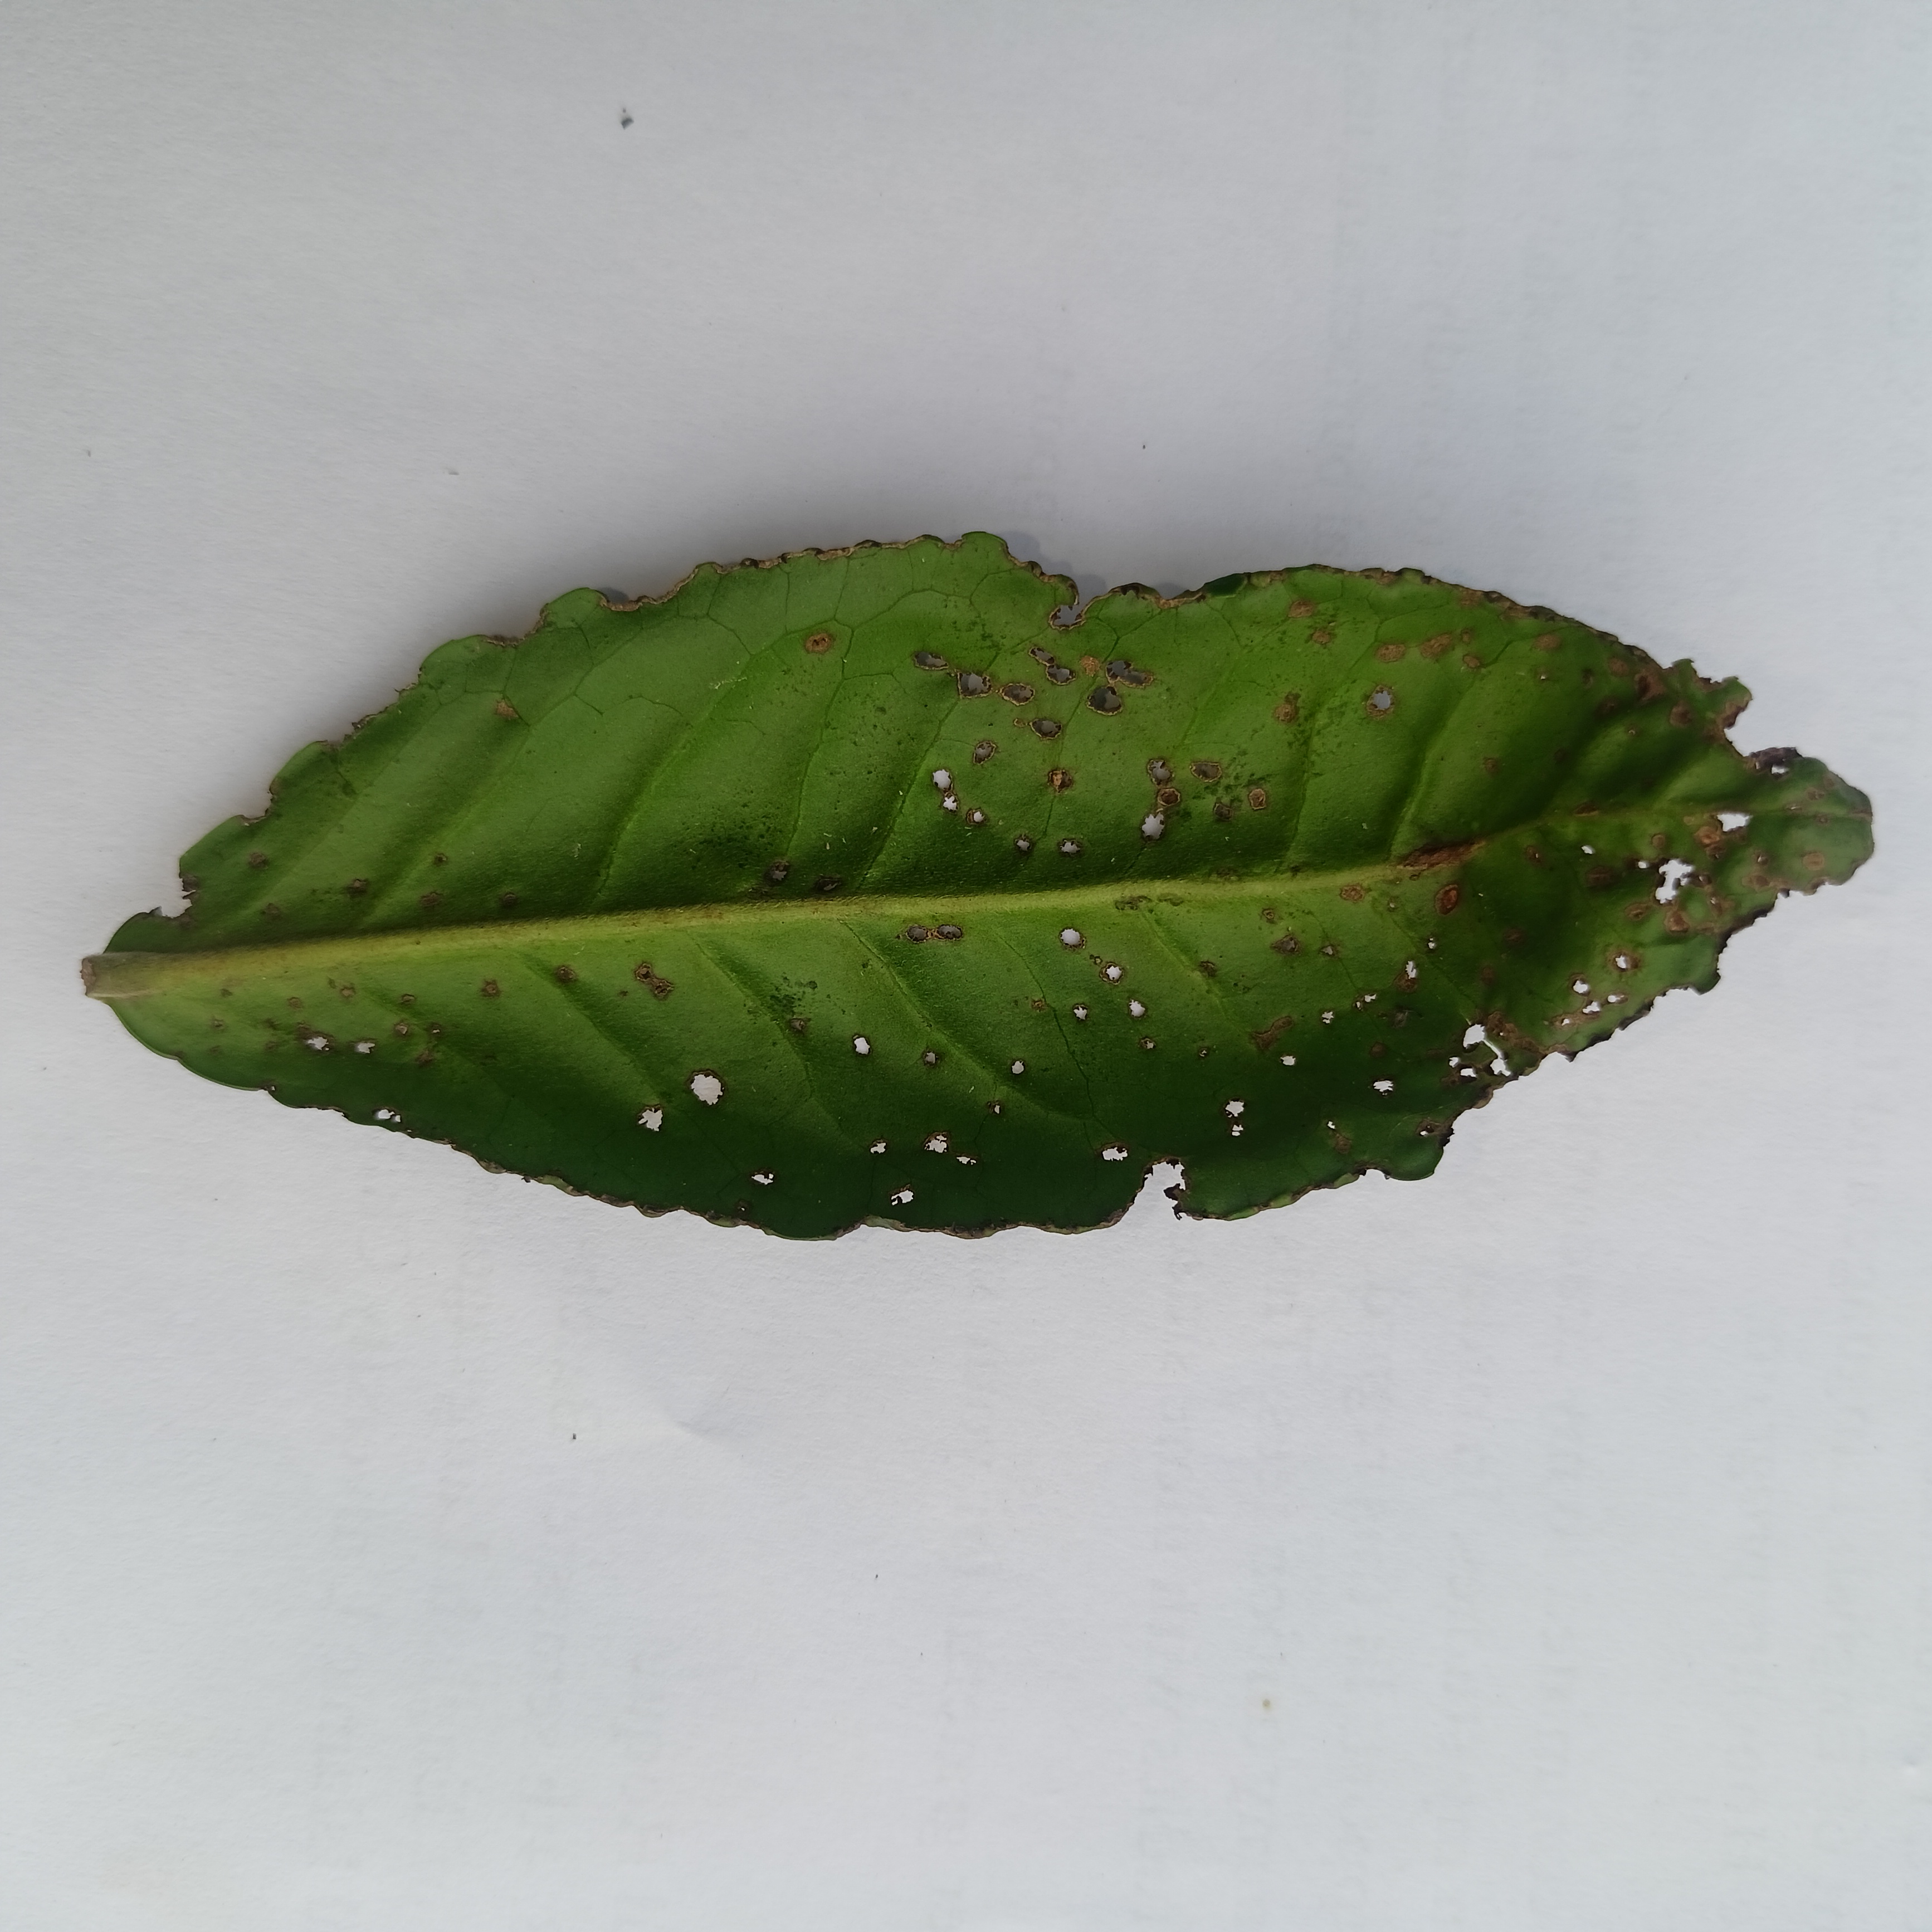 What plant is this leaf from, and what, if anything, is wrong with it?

tea, helopeltis
